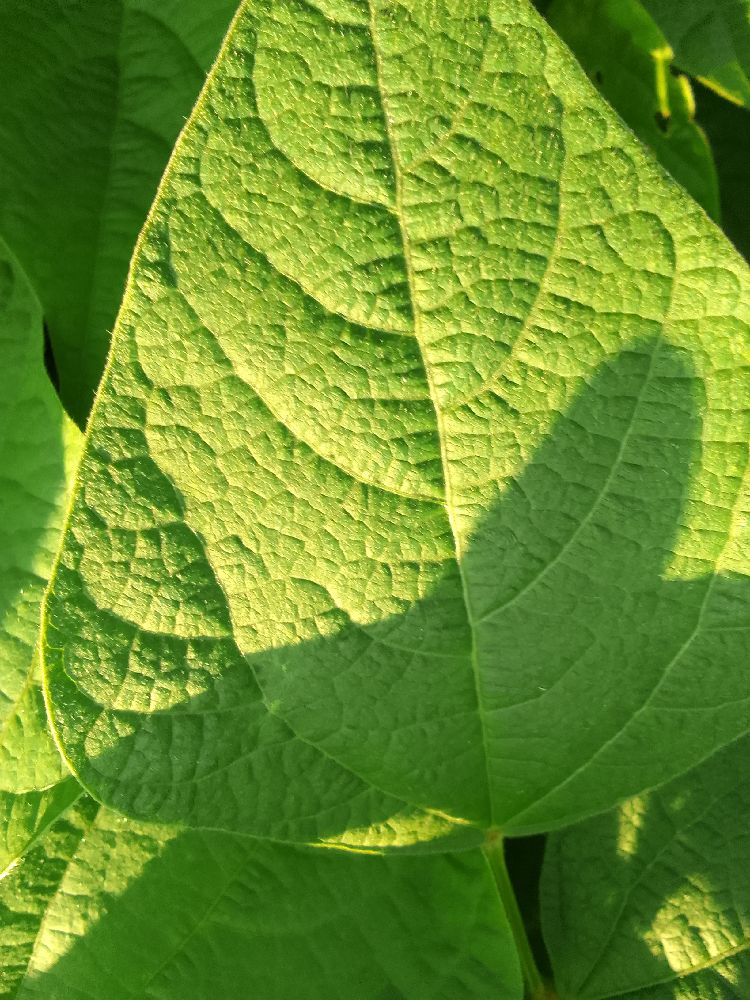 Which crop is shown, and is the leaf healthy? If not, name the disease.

common bean, healthy
